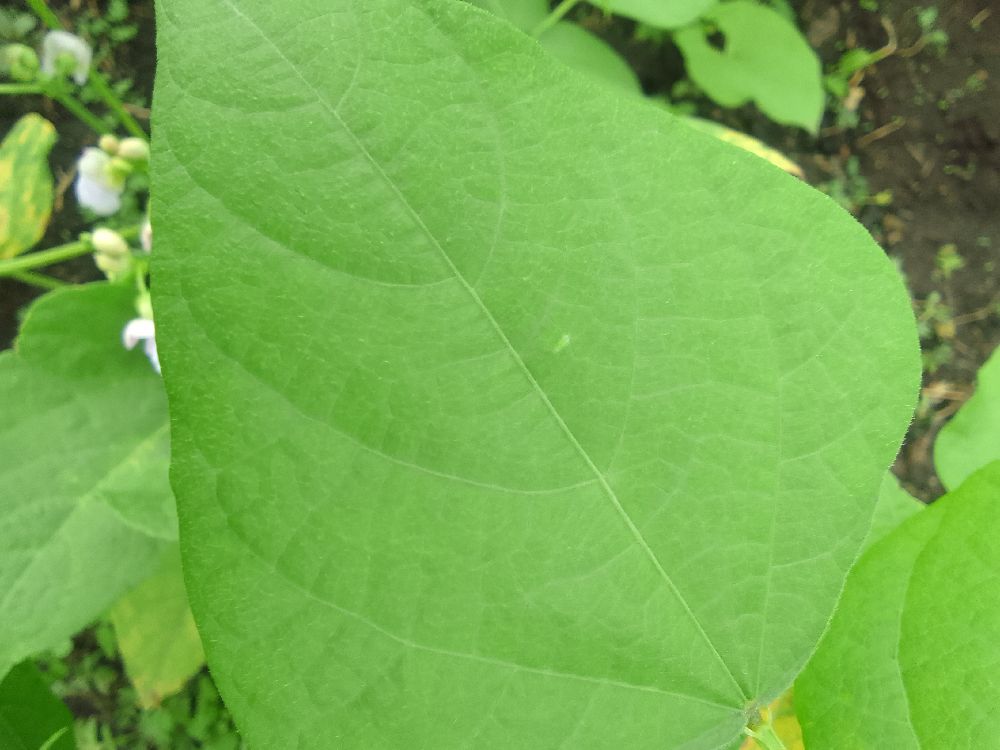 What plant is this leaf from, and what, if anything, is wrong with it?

common bean, healthy
